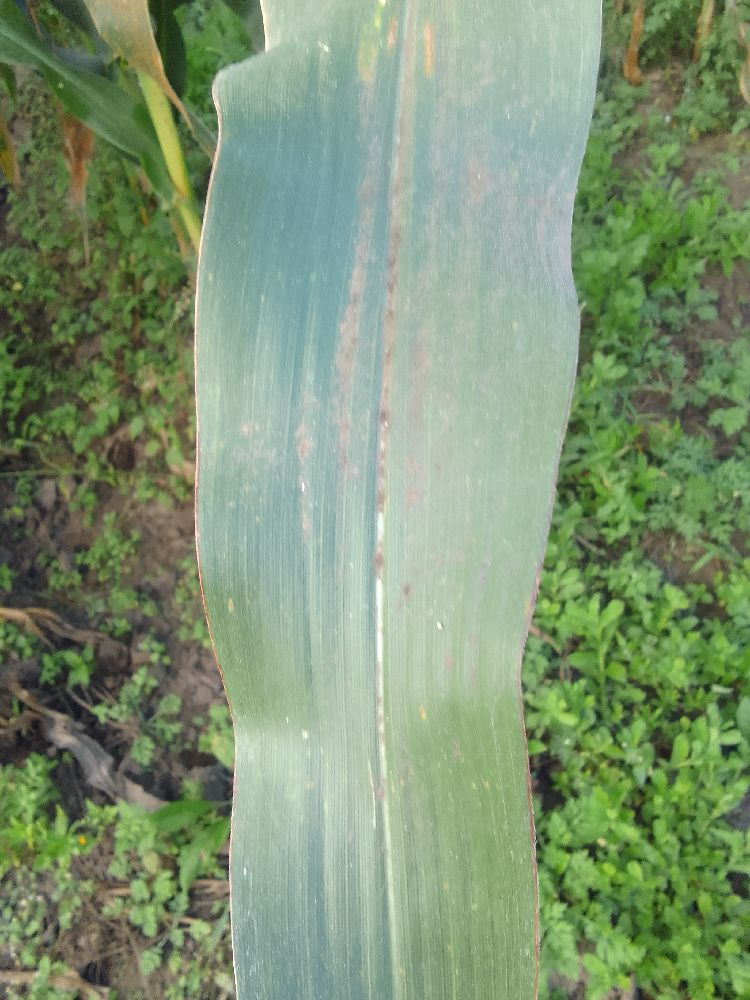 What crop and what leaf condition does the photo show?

maize, healthy
